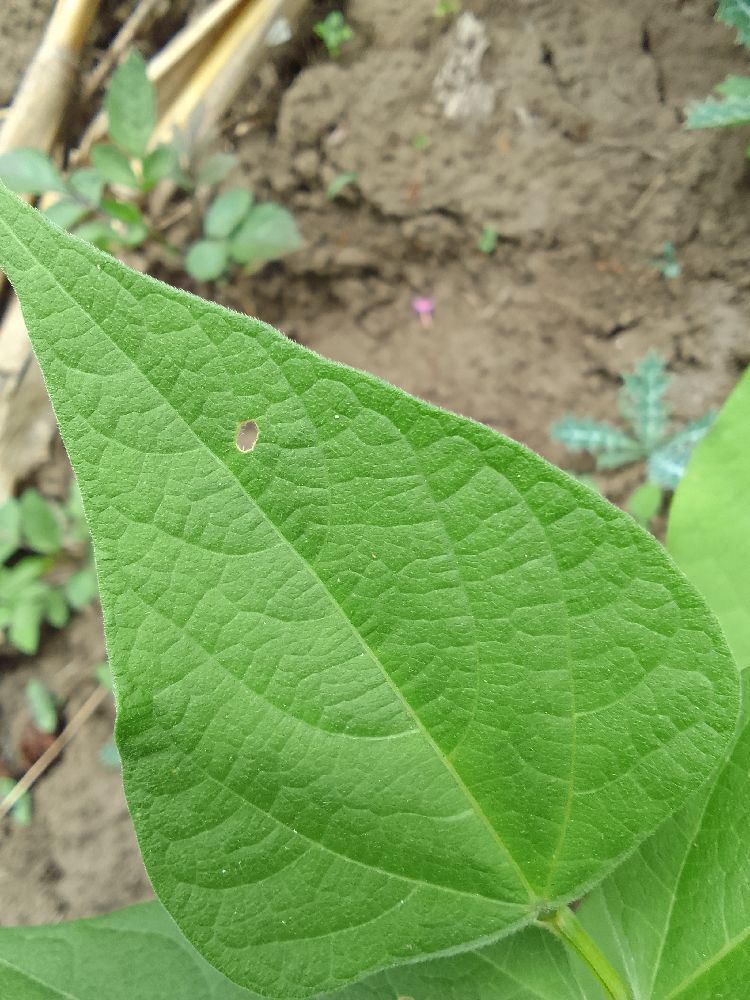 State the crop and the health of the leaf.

common bean, healthy
